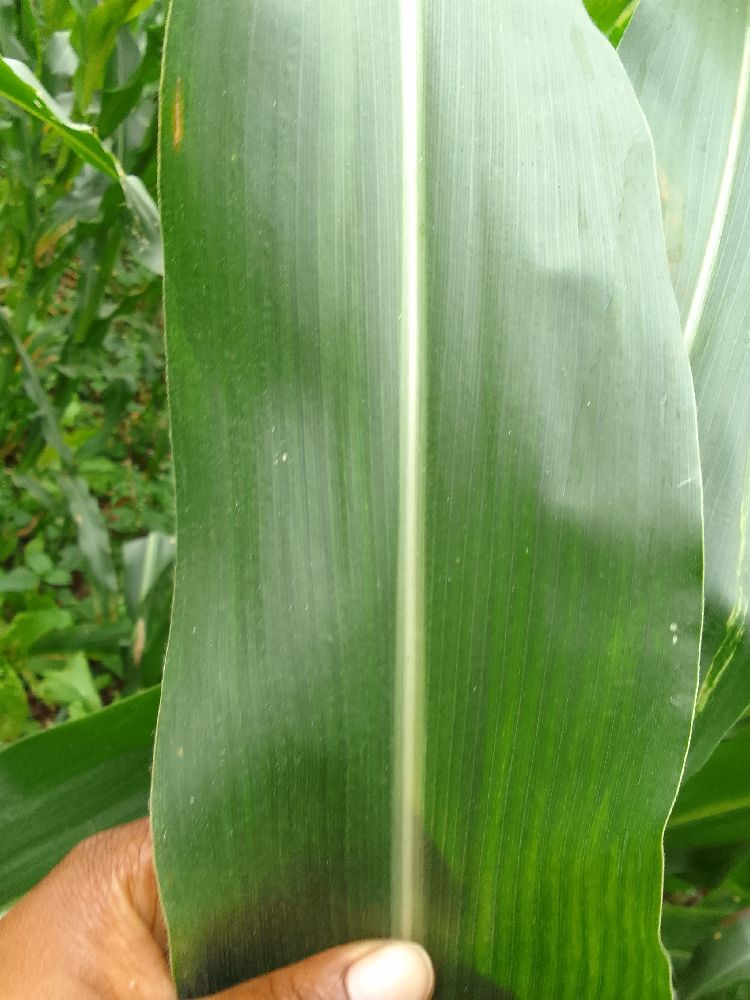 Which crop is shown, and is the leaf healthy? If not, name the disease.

maize, healthy
